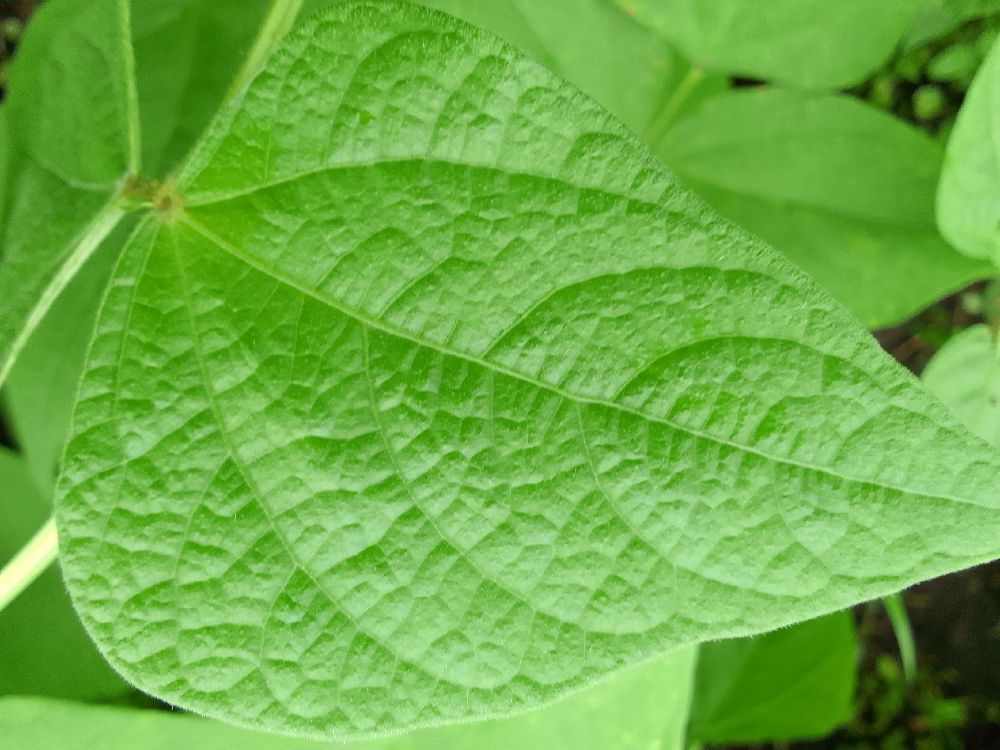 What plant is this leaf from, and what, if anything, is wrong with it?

maize, healthy
